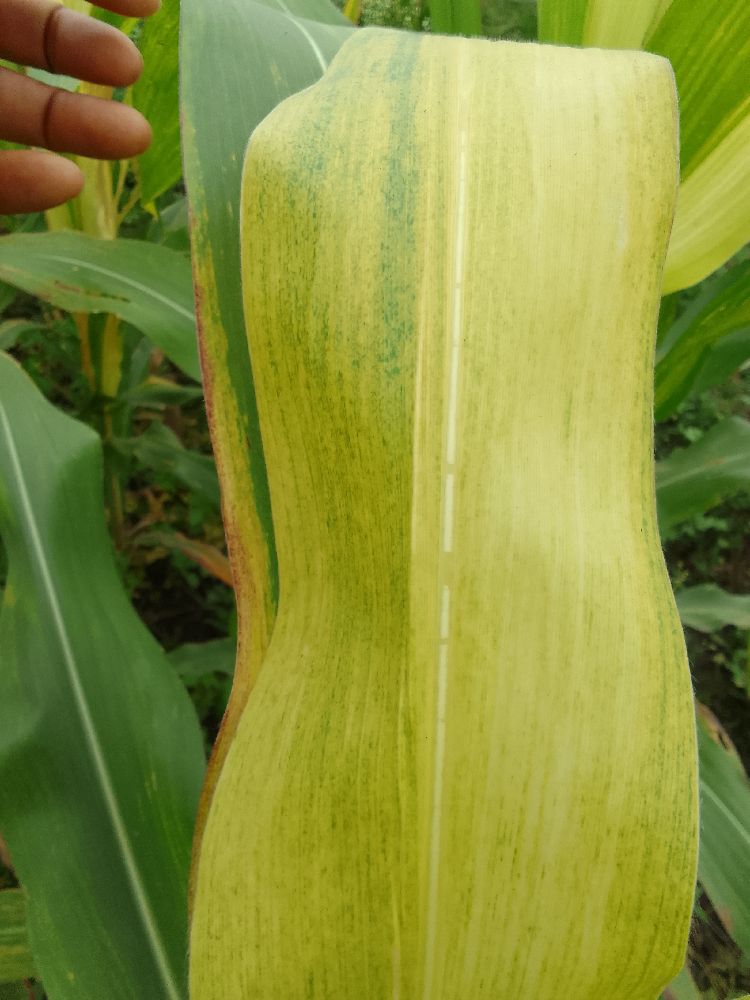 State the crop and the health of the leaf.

maize, maize lethal necrosis
